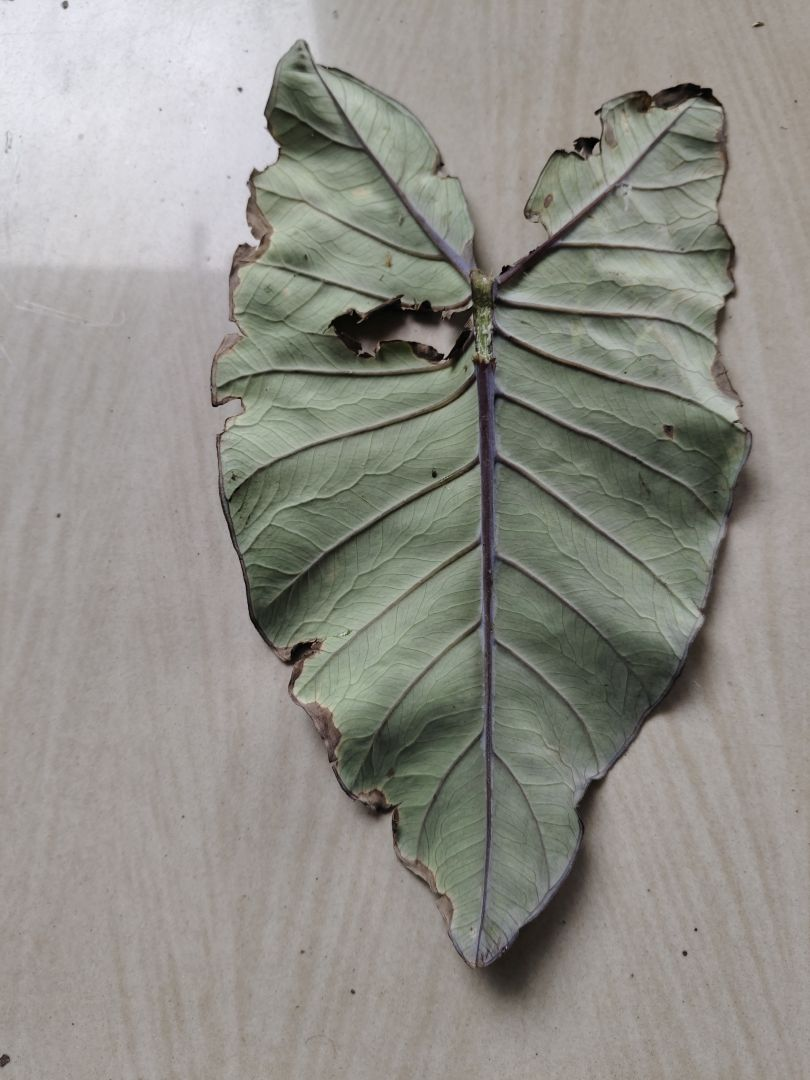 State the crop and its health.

taro, leaf blight
